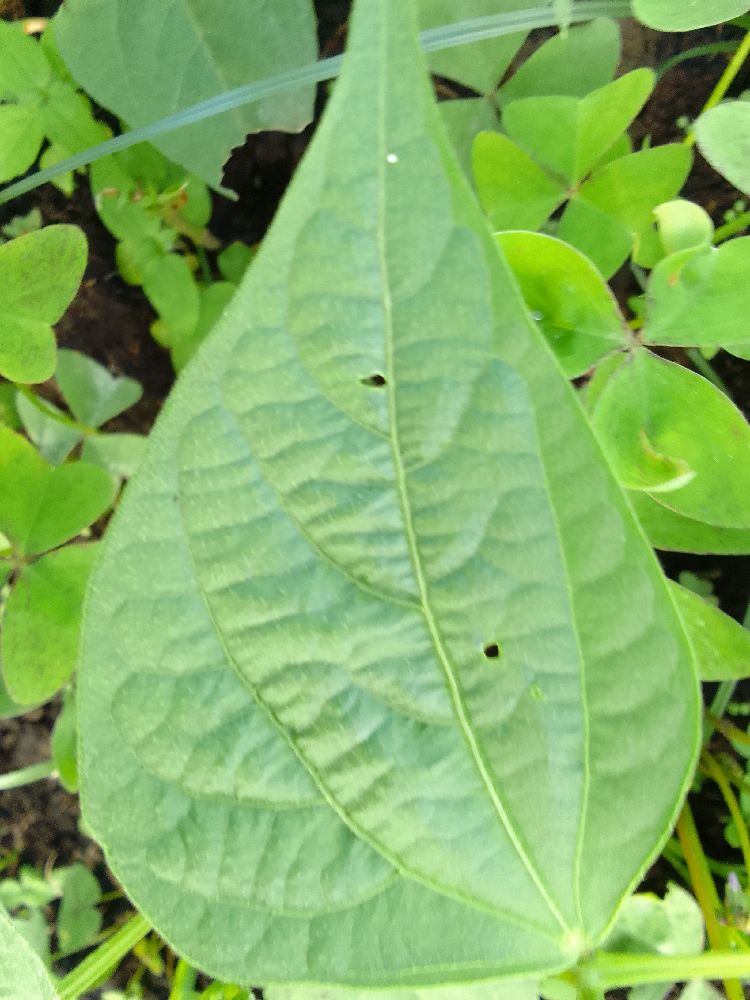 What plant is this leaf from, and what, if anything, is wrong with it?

common bean, healthy
